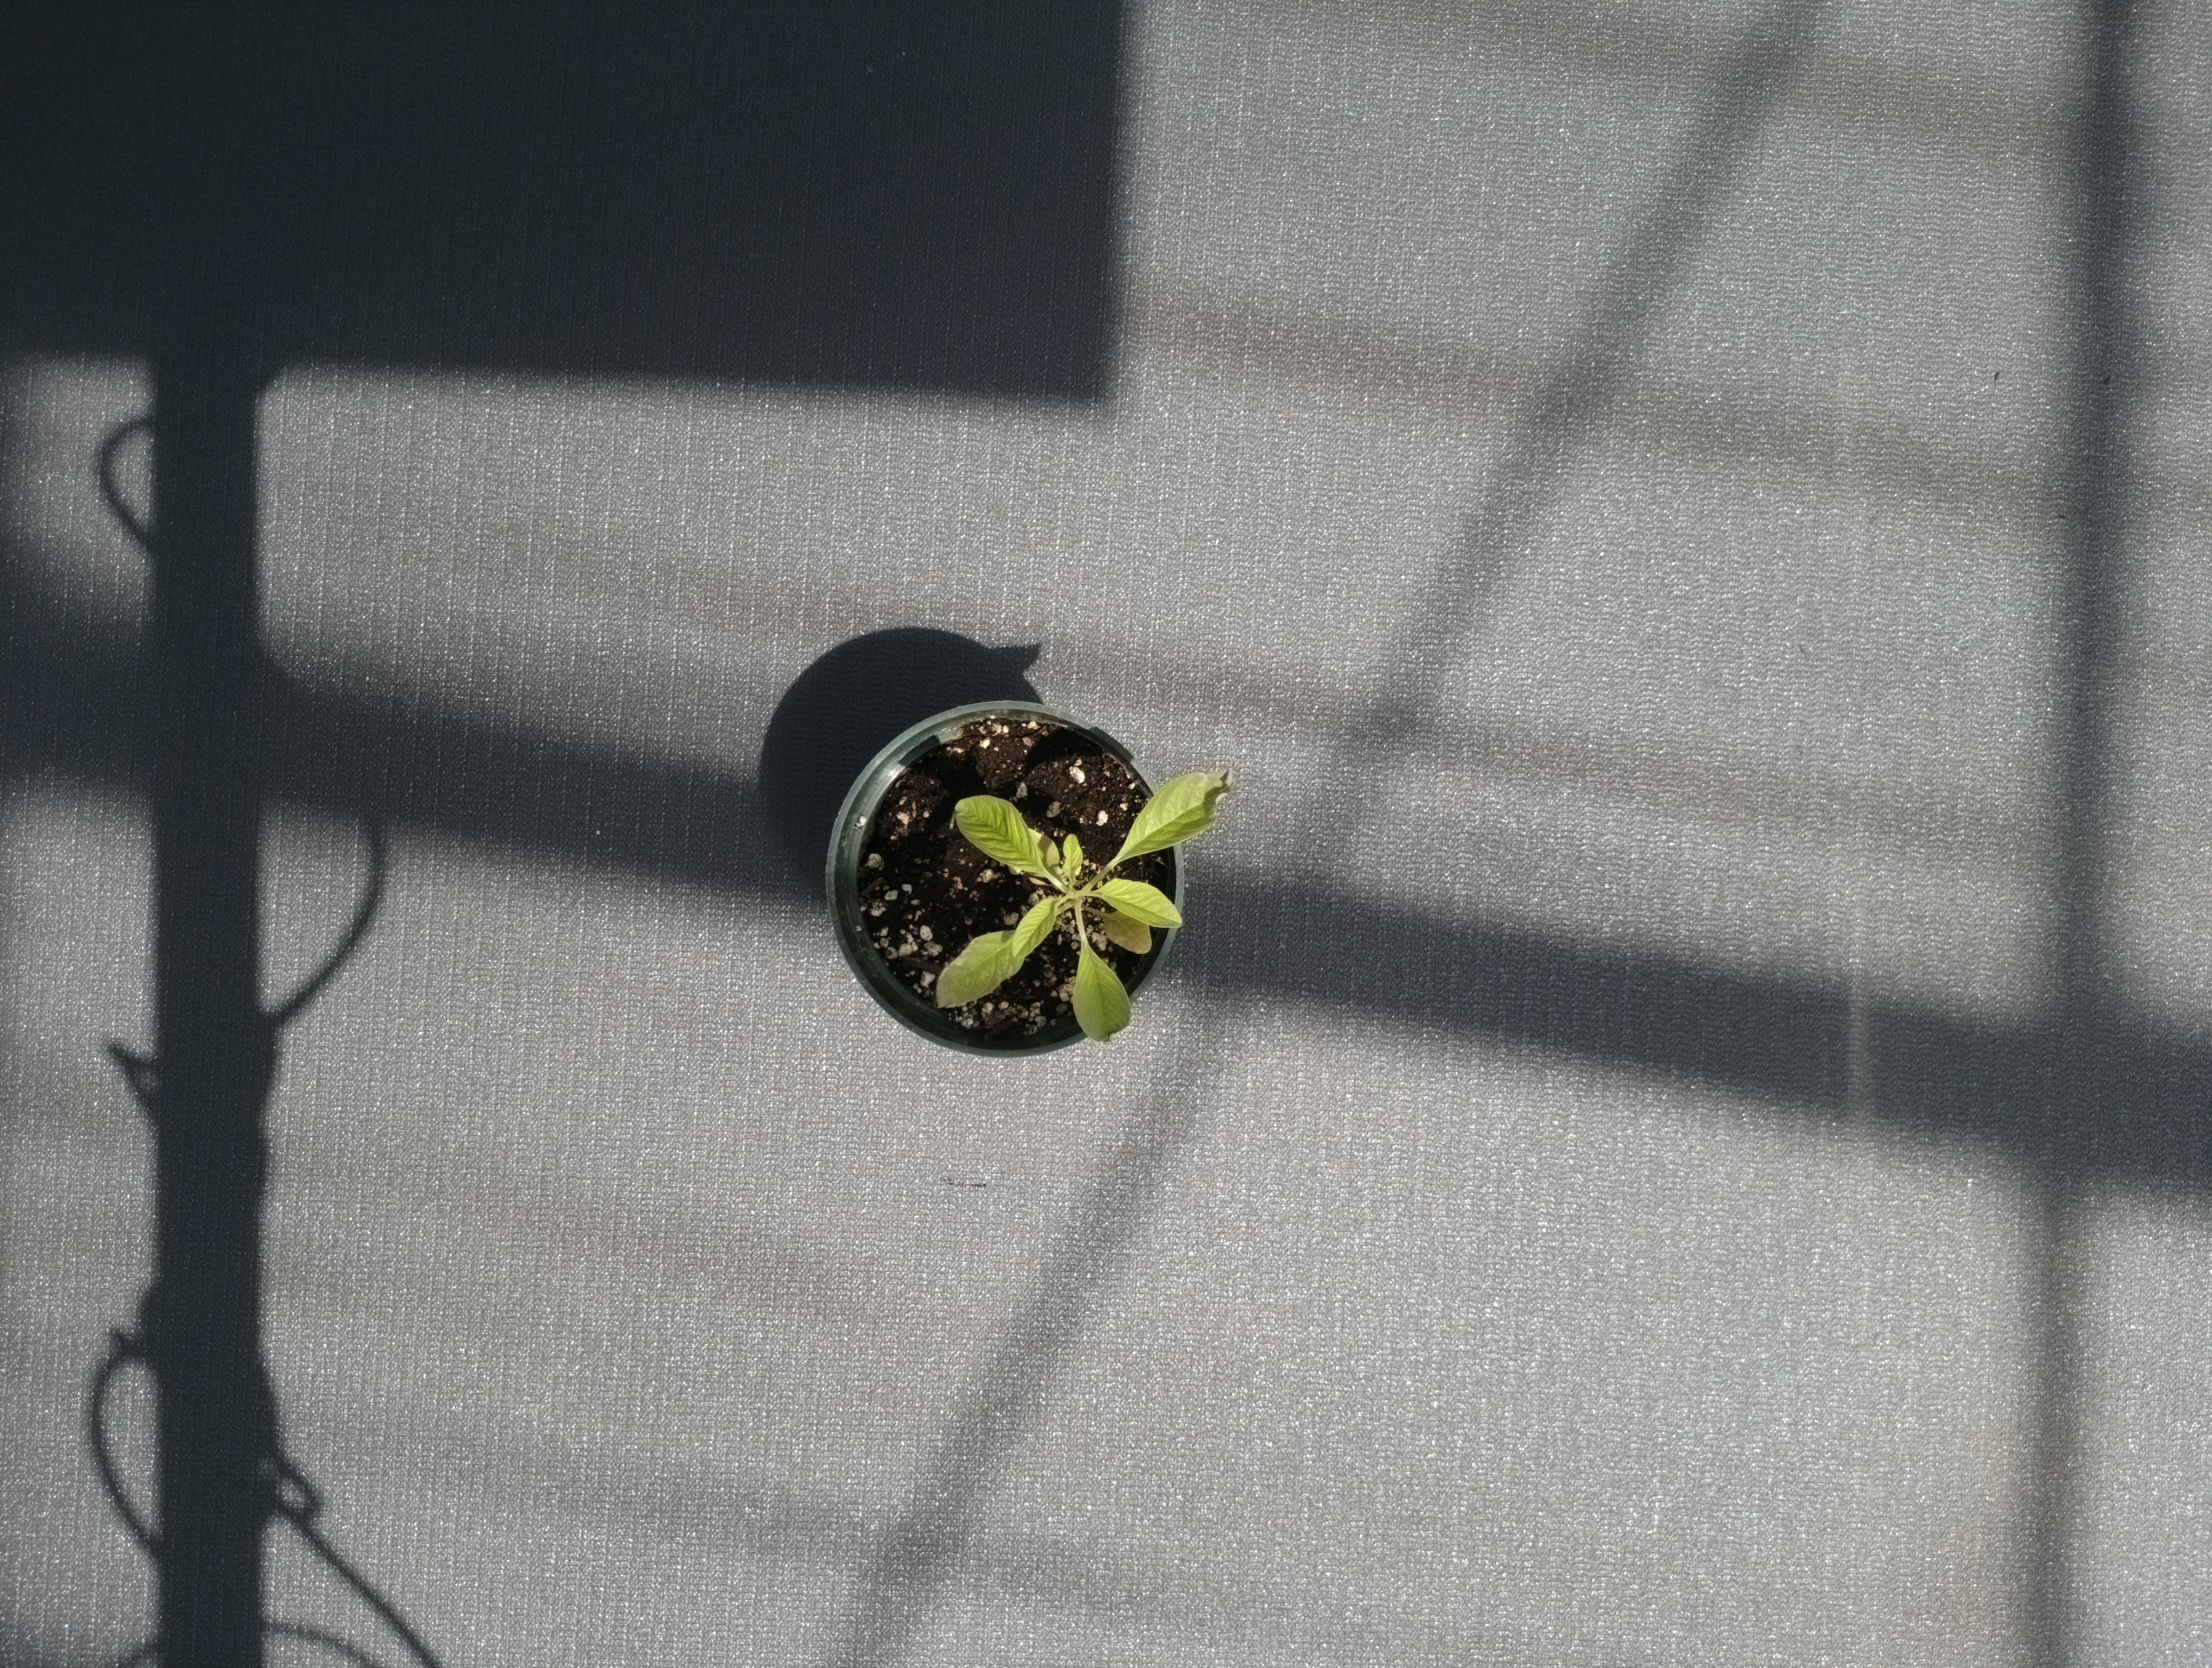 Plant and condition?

waterhemp, chlorosis only
